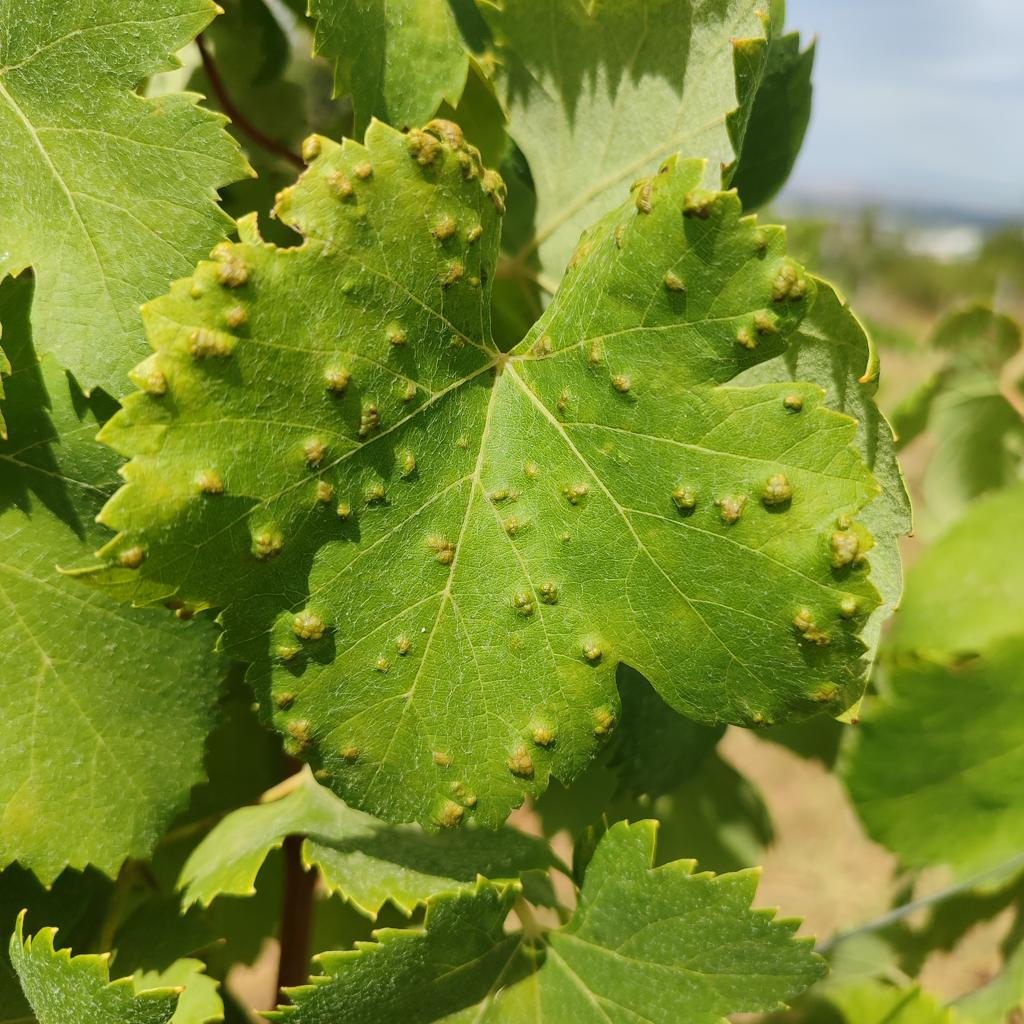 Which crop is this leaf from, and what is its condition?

grapevine, erineum mite
